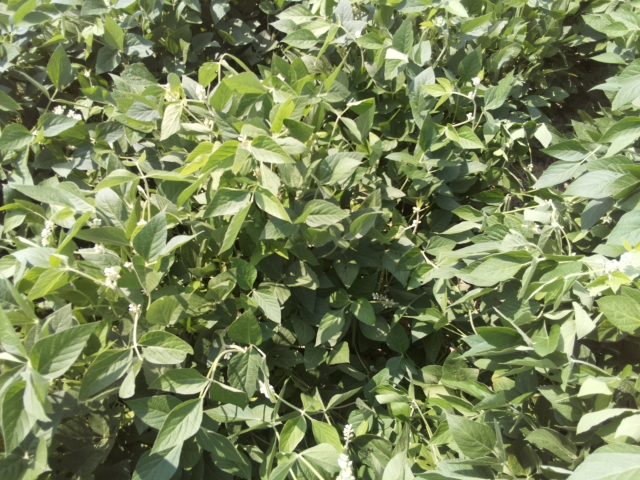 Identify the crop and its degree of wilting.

soybean, leaves with no wilting
